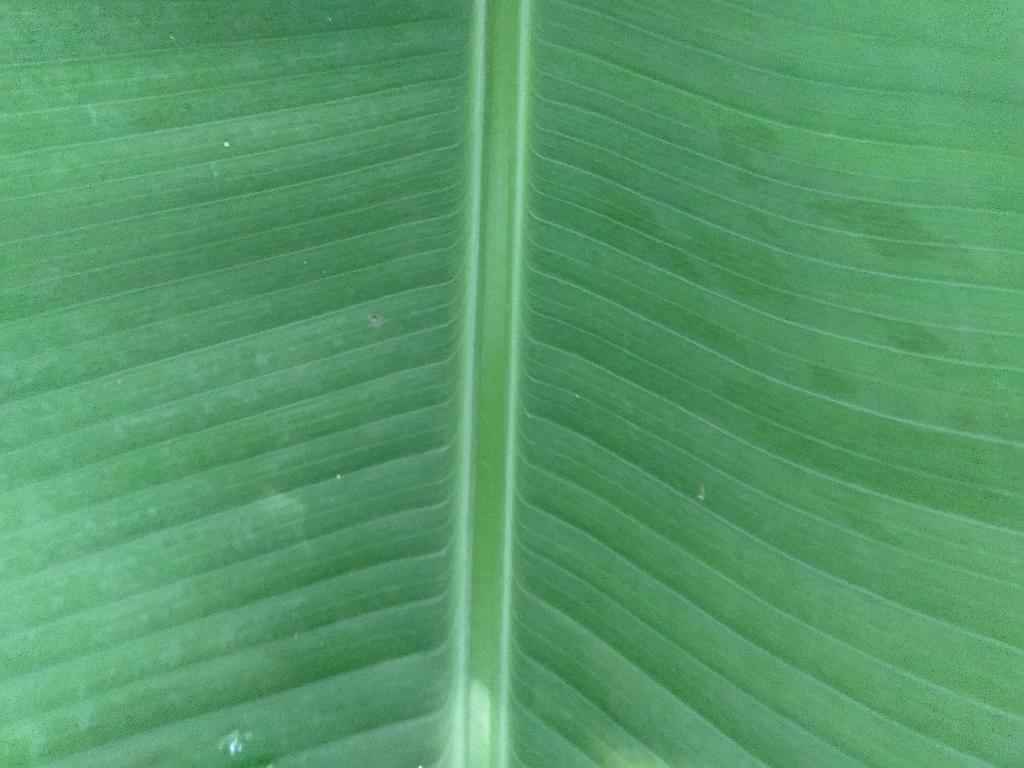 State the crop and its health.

banana, healthy
